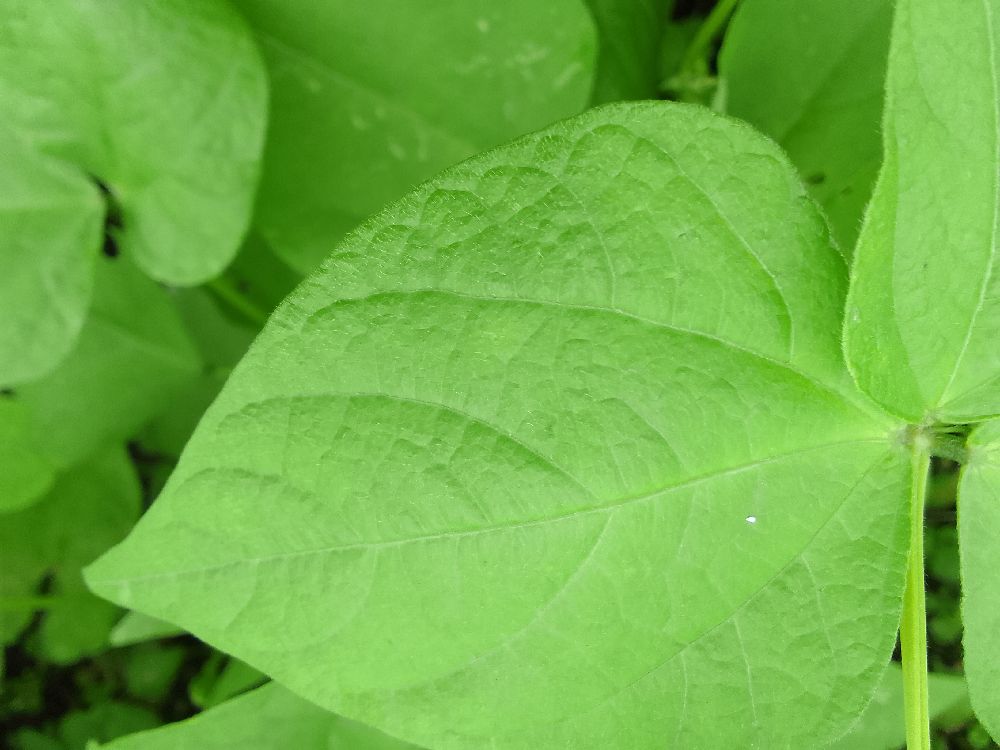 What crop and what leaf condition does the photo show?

common bean, healthy
